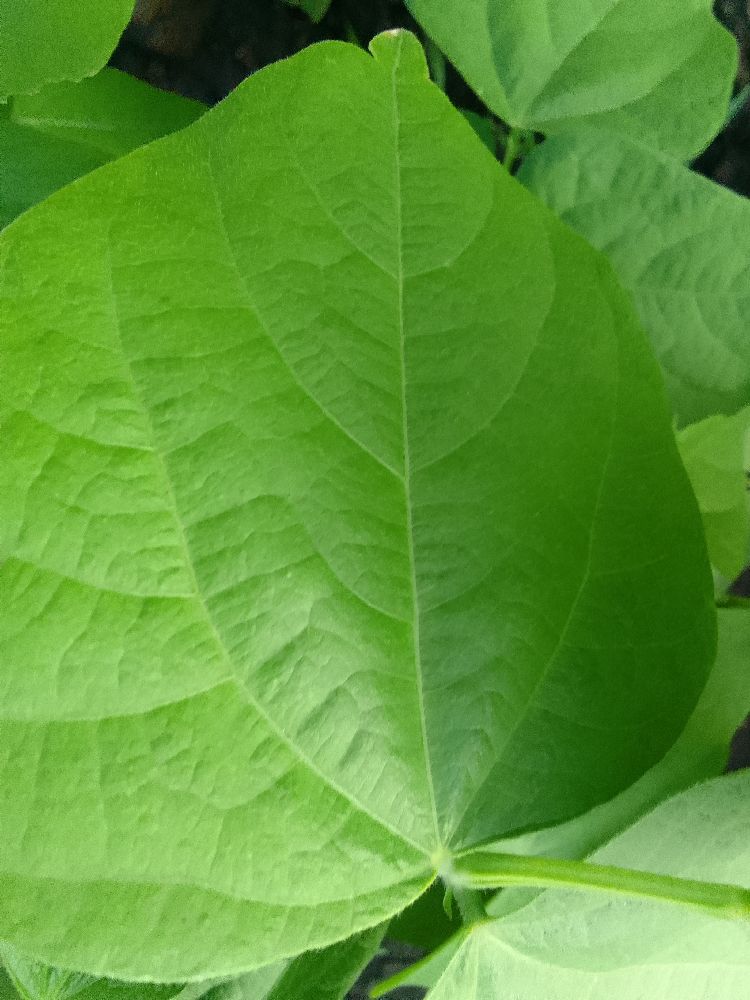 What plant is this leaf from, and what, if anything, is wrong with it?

common bean, healthy
